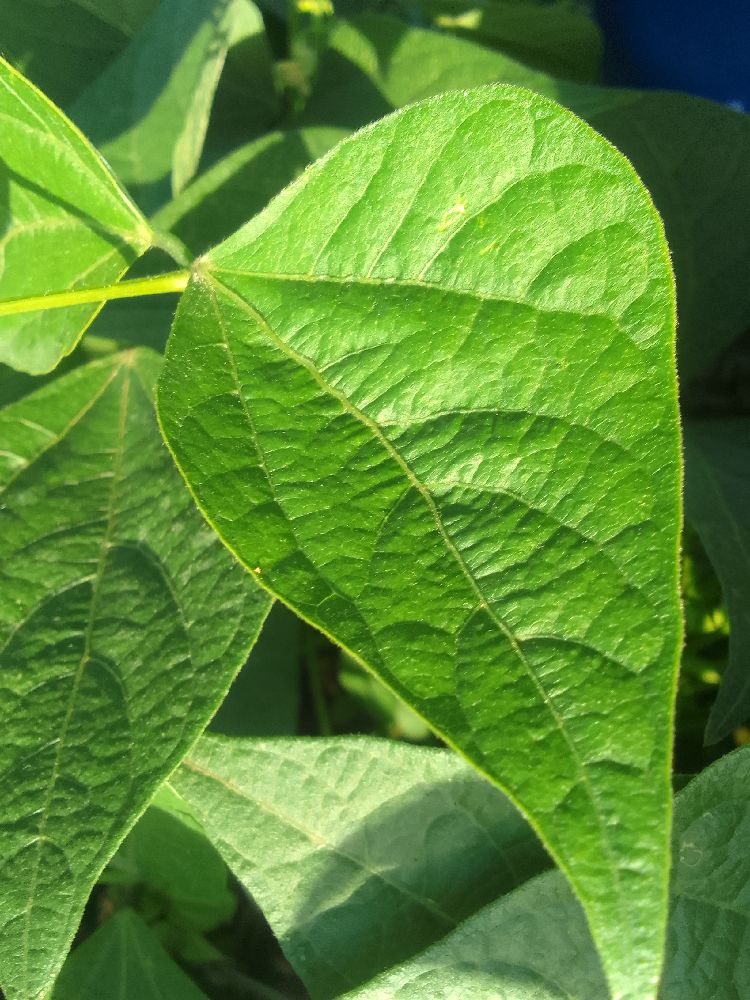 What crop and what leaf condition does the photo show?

common bean, healthy
